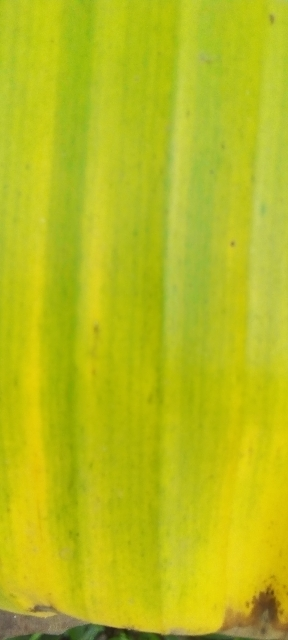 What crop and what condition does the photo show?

banana, fusarium wilt race 1
